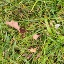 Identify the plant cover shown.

grass
